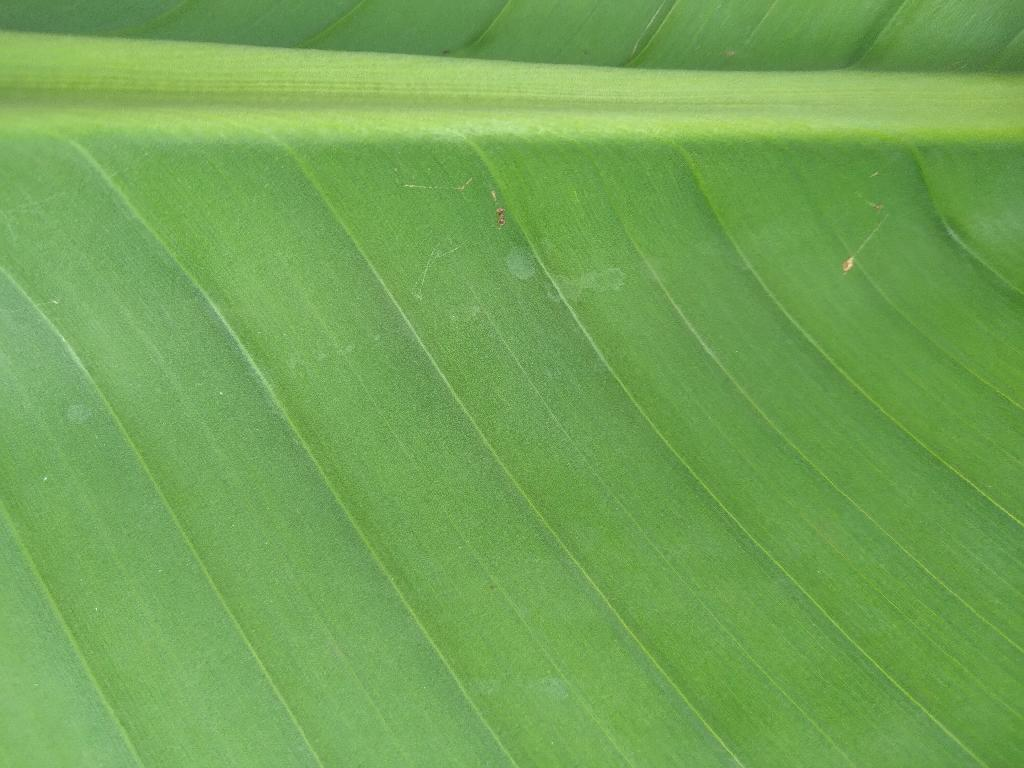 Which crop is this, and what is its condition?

banana, healthy
